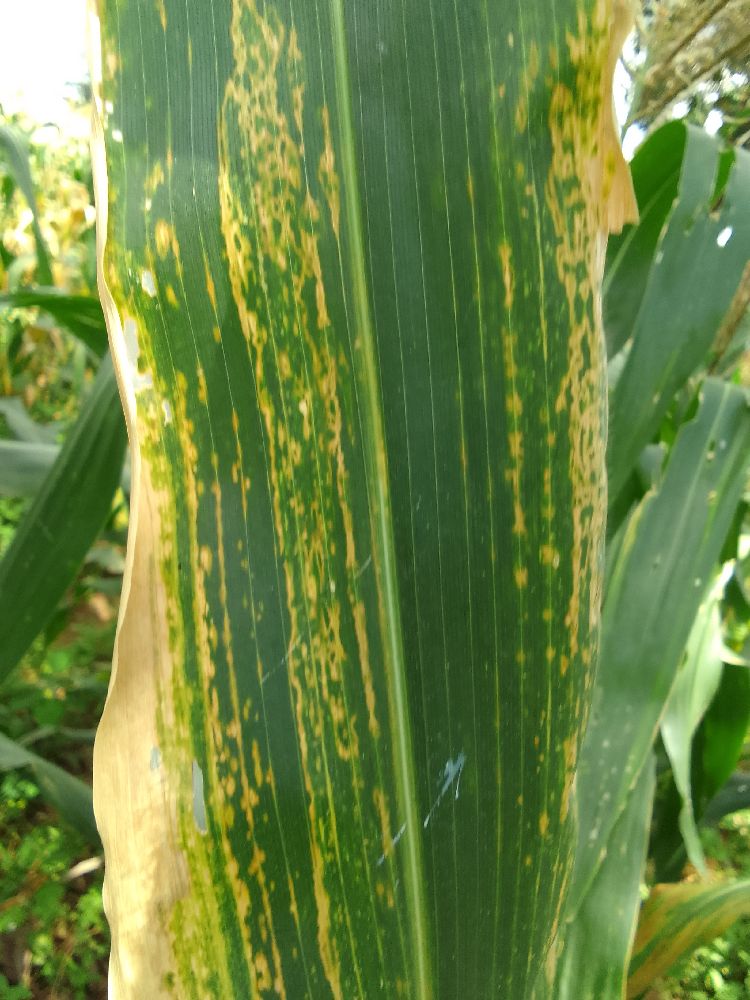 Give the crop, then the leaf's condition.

maize, maize lethal necrosis
